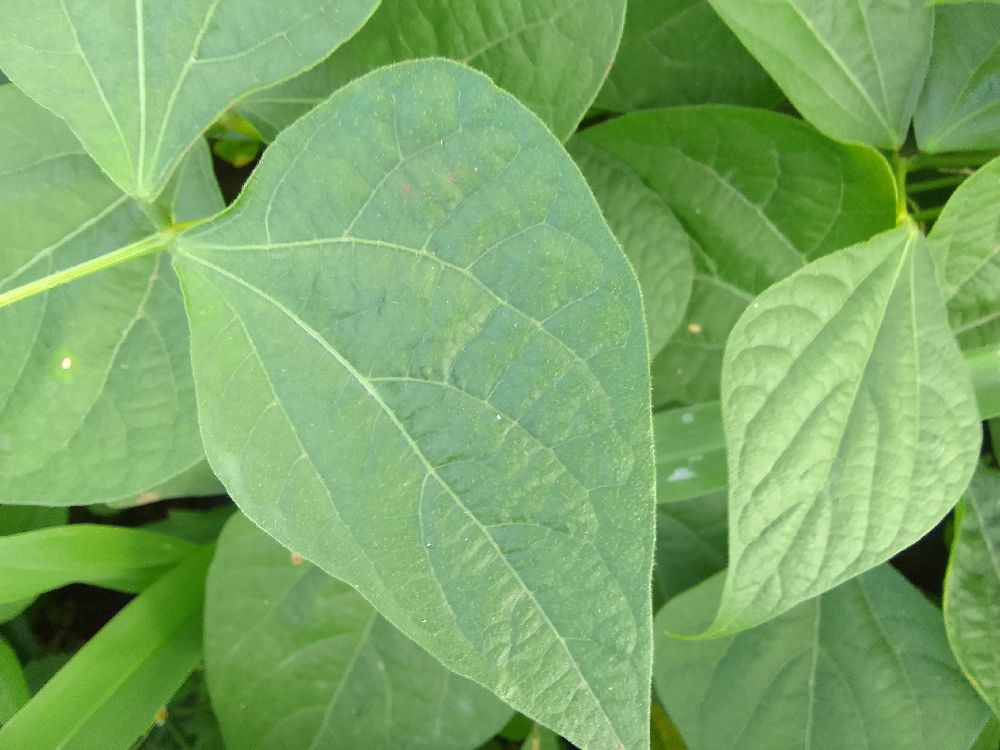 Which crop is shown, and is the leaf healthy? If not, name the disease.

common bean, healthy
